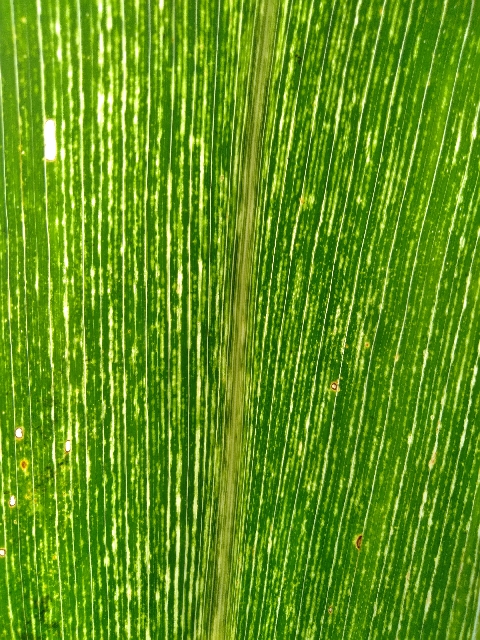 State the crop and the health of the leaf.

maize, maize streak virus
